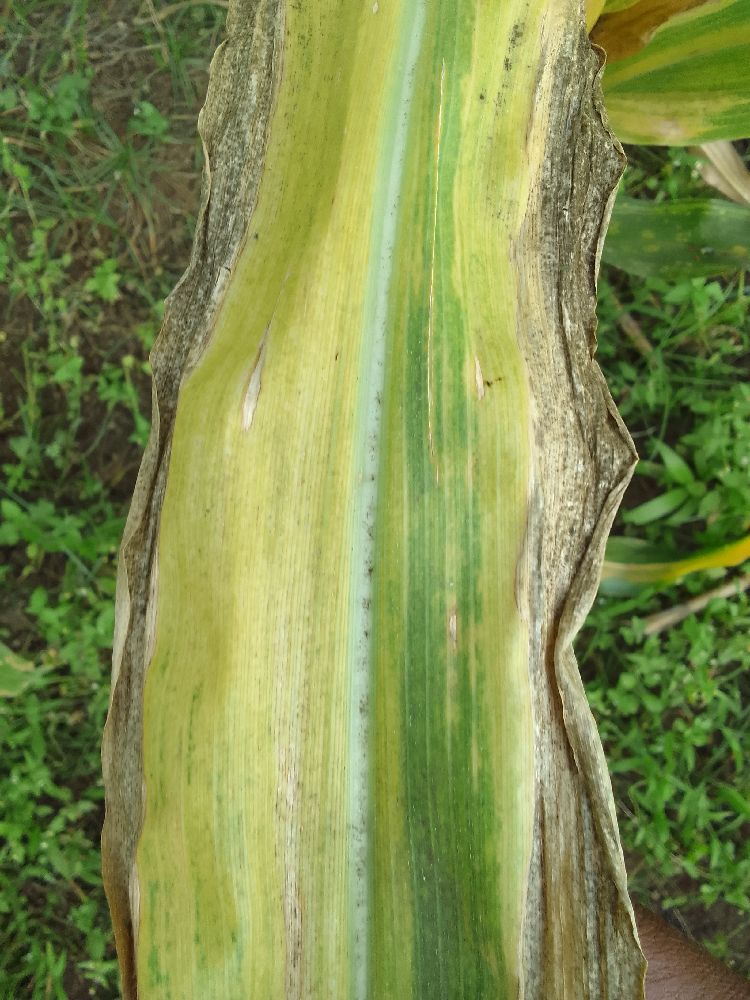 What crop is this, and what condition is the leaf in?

maize, maize lethal necrosis
